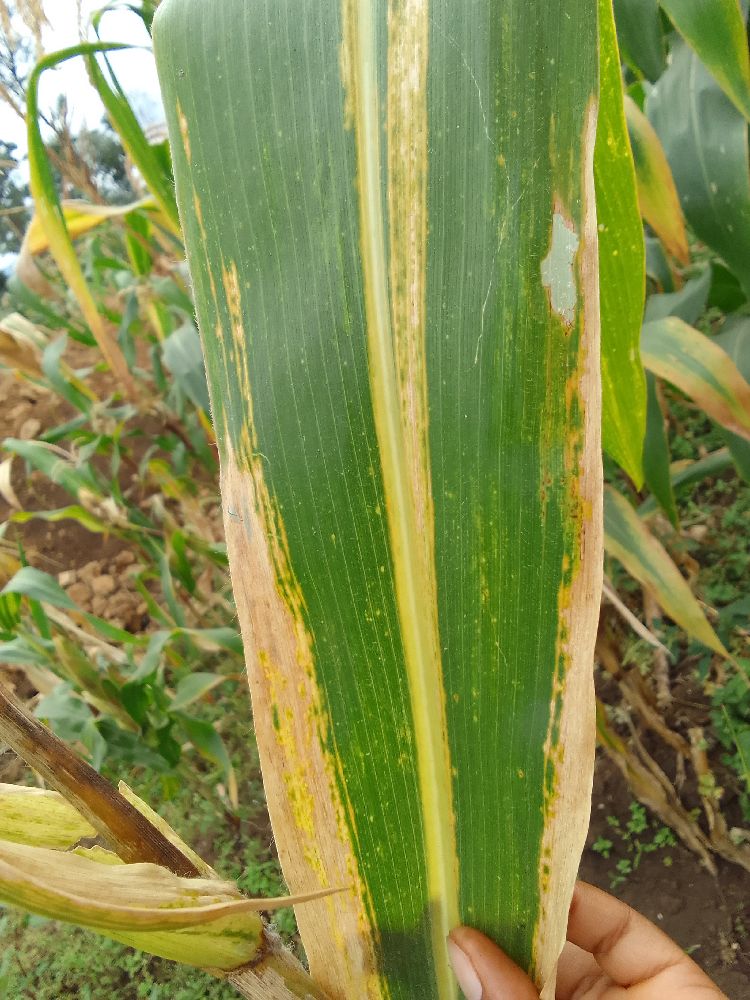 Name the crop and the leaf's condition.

maize, maize lethal necrosis
